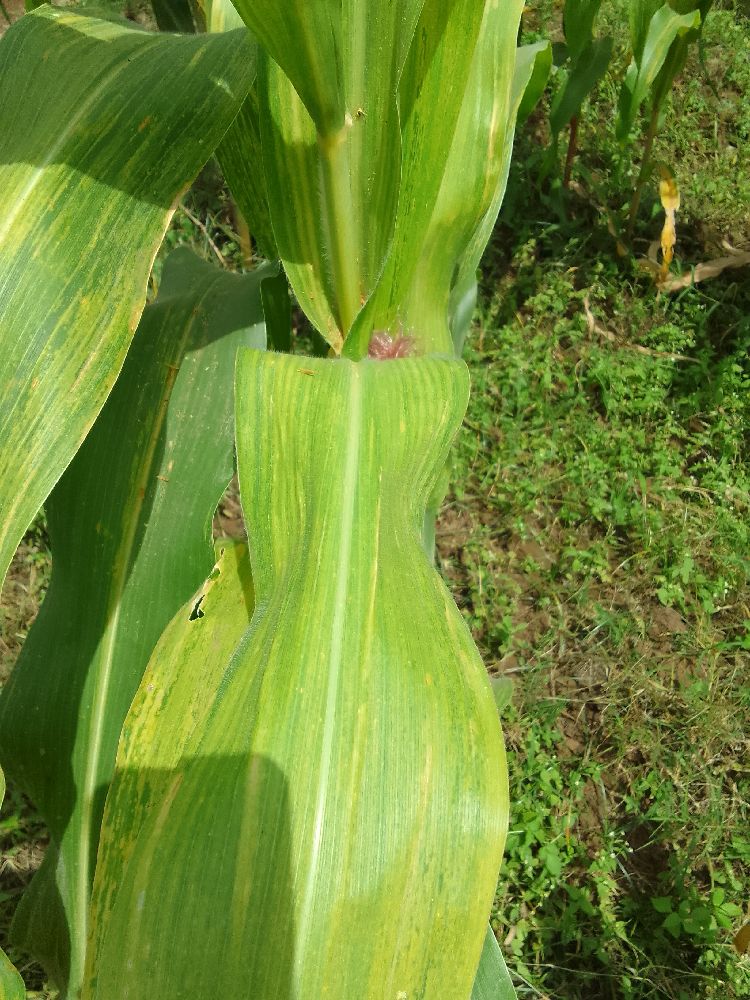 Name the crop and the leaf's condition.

maize, maize lethal necrosis
